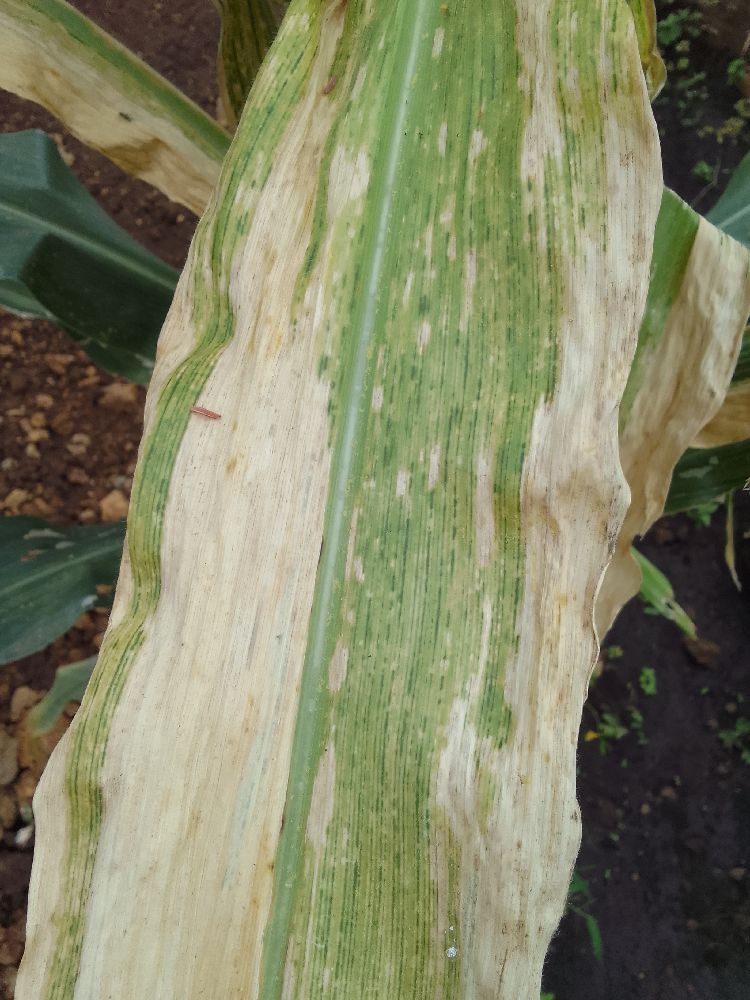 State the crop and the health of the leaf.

maize, maize lethal necrosis
